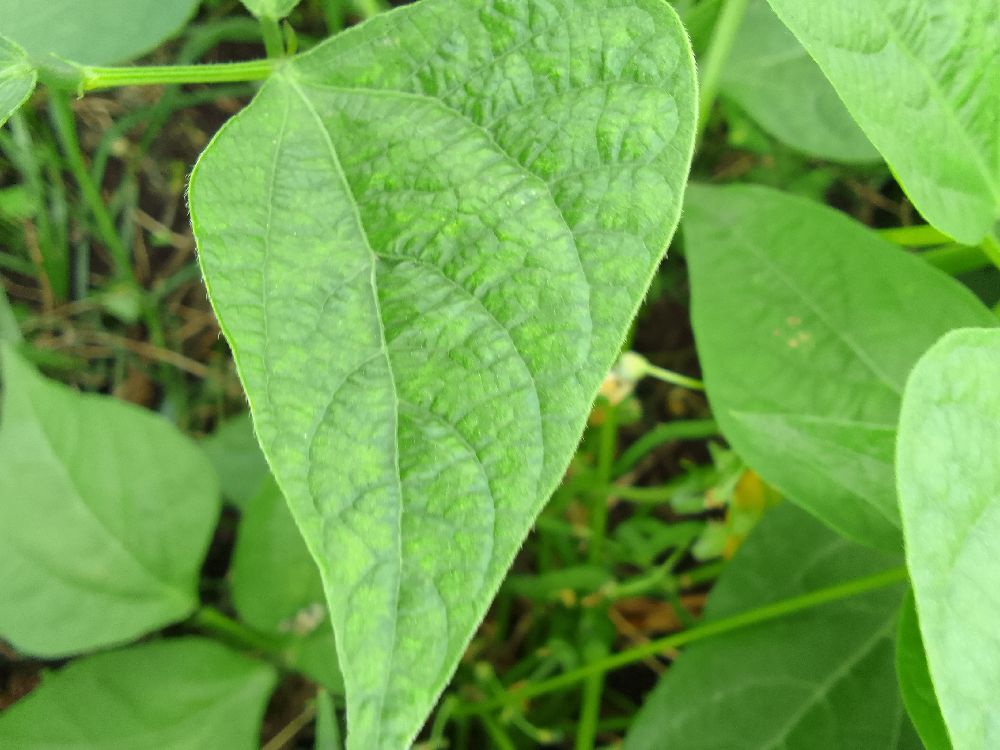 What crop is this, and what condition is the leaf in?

common bean, healthy
